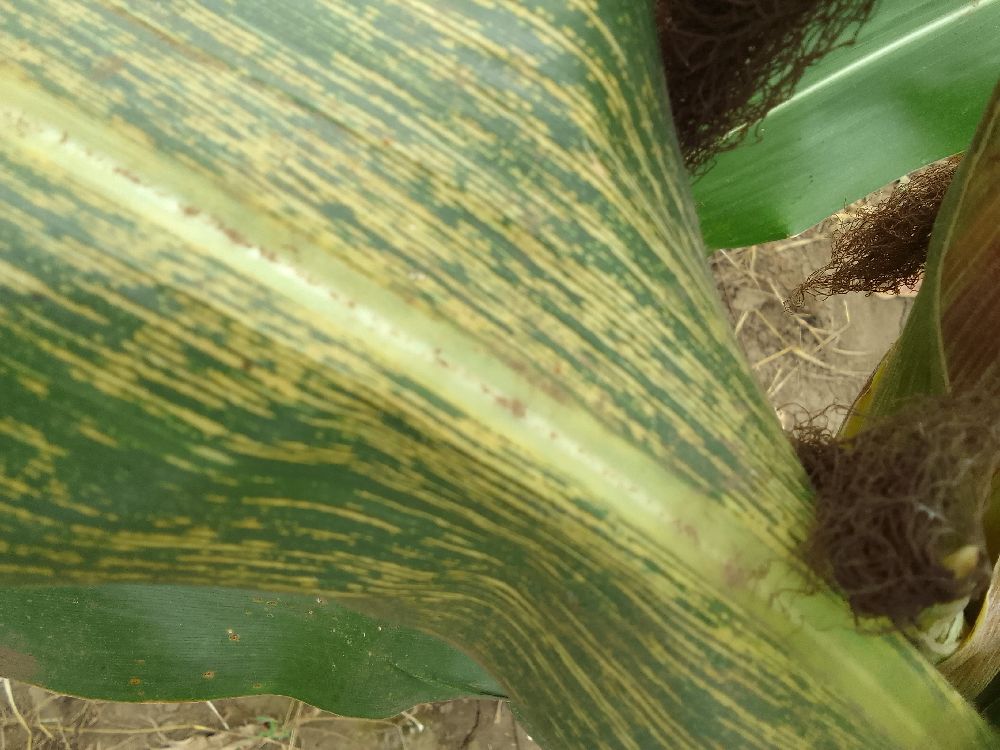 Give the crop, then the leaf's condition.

maize, maize streak virus
